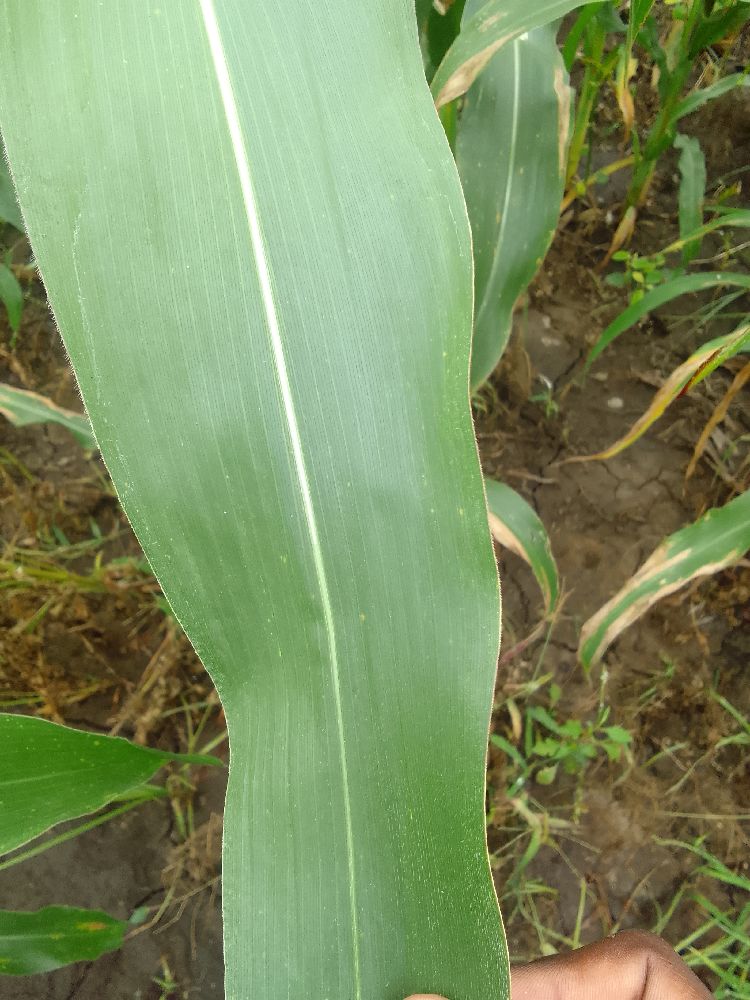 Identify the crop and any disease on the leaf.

maize, healthy
